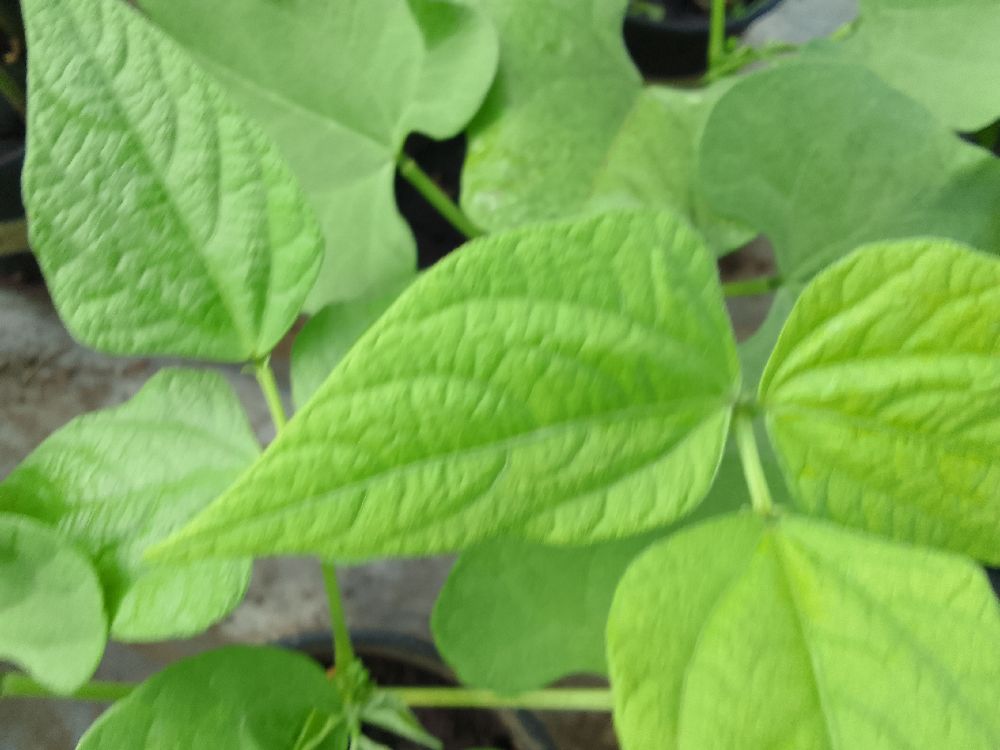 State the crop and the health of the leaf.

common bean, healthy
